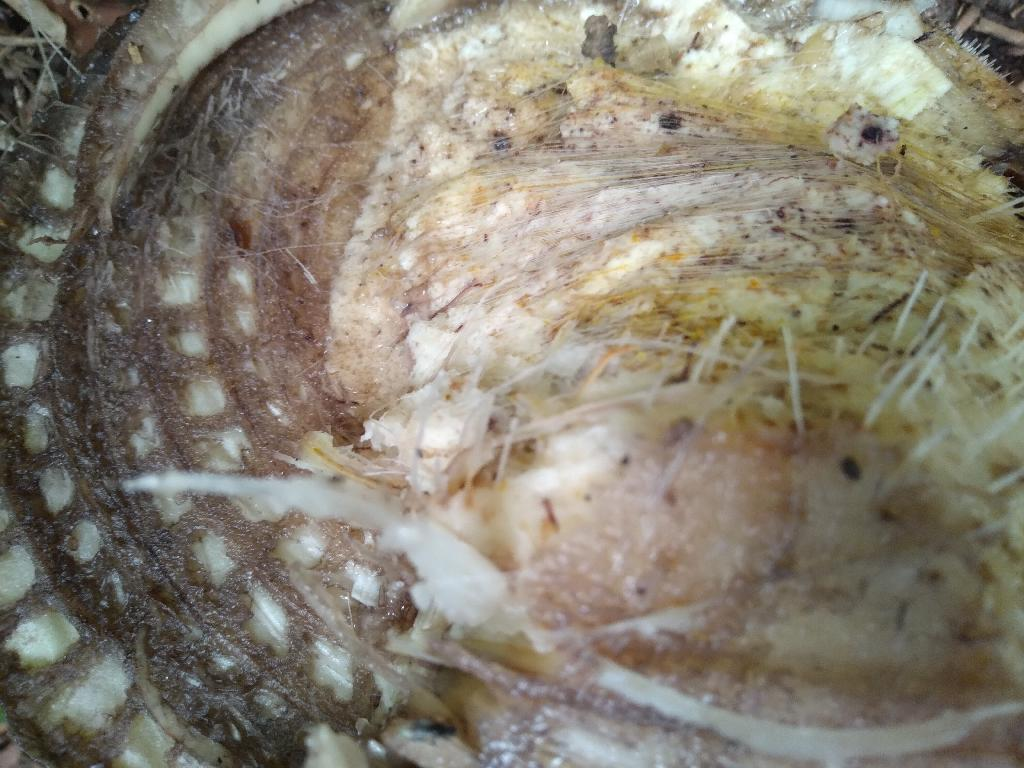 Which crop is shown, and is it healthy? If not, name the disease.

banana, fusarium wilt race 1
